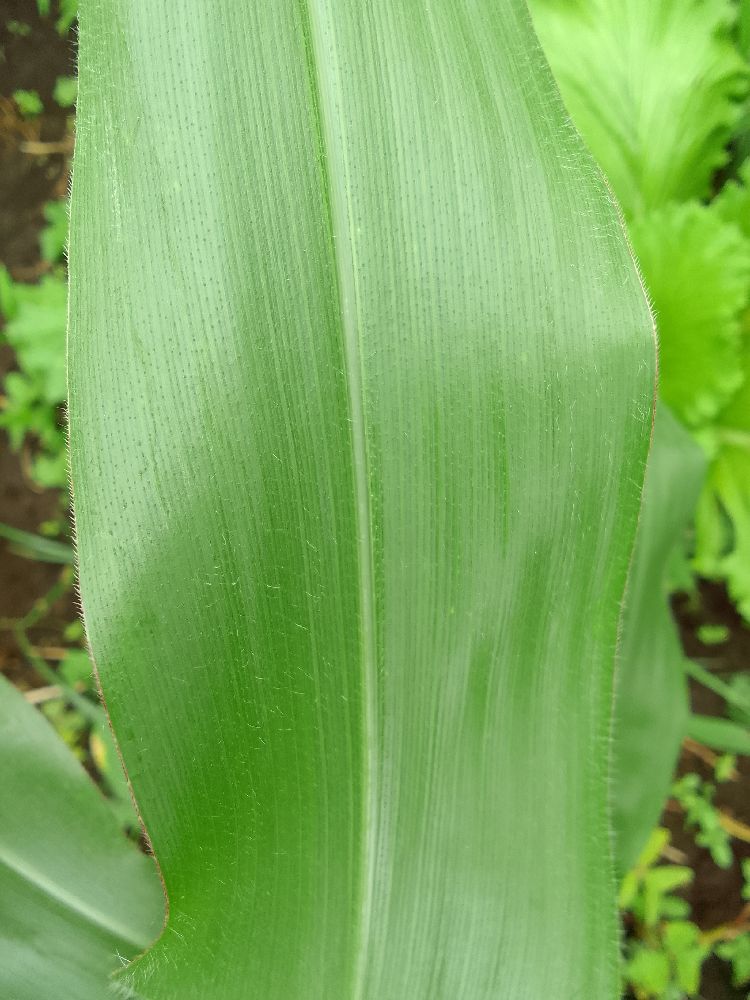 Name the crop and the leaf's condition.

maize, healthy
